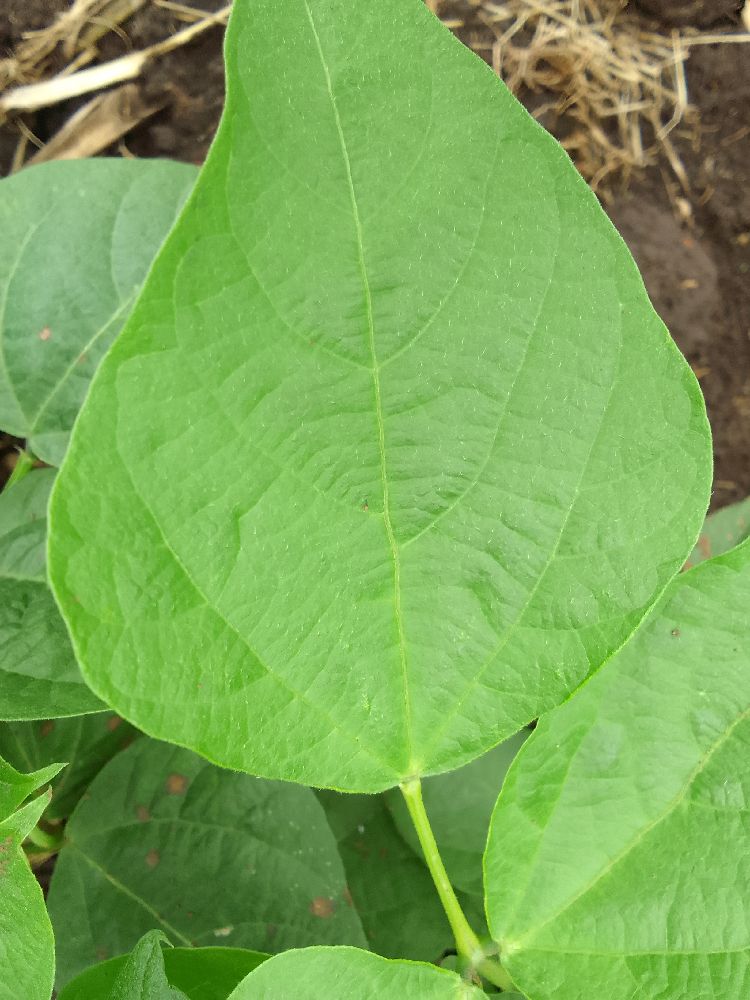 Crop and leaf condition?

common bean, healthy
